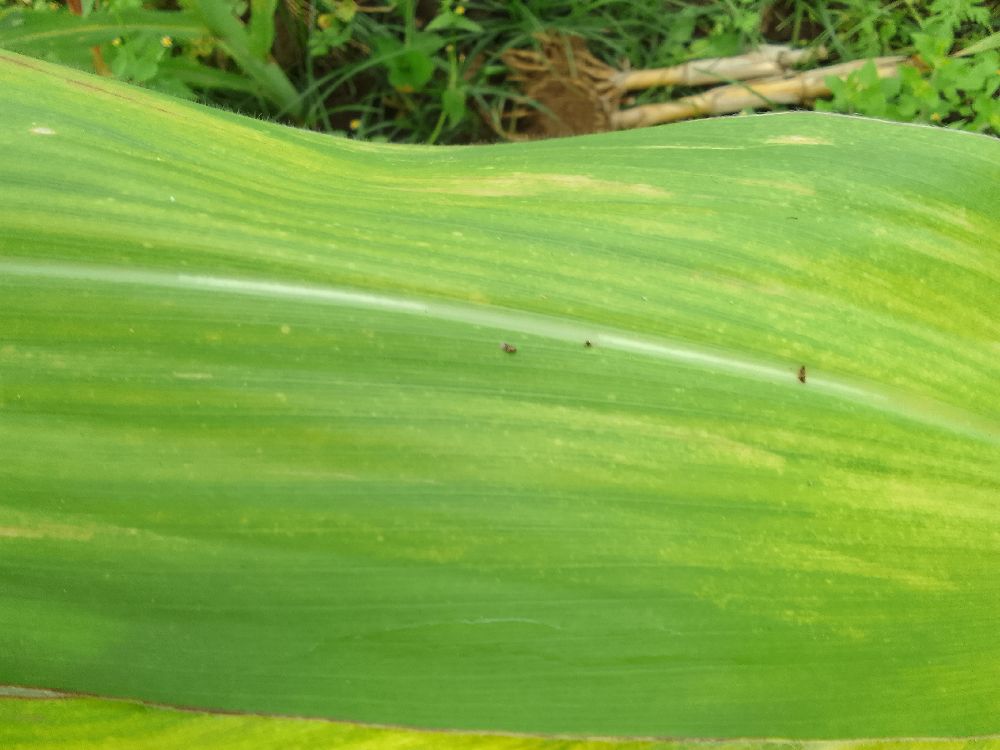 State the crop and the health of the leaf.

maize, maize lethal necrosis
